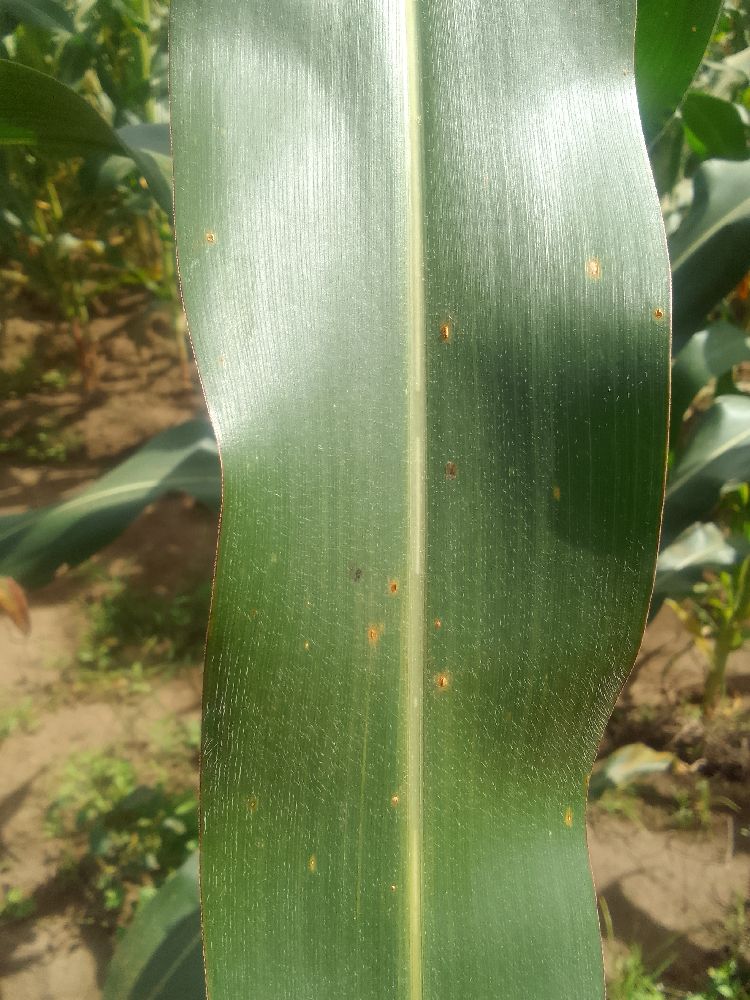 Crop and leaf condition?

maize, healthy
